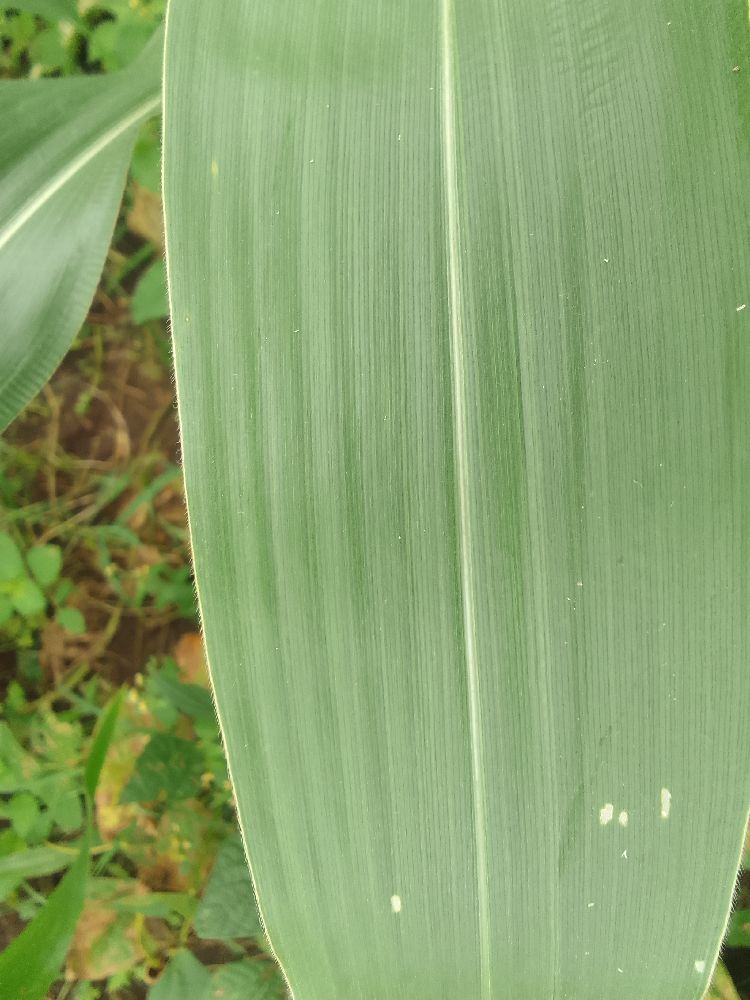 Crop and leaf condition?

maize, healthy
